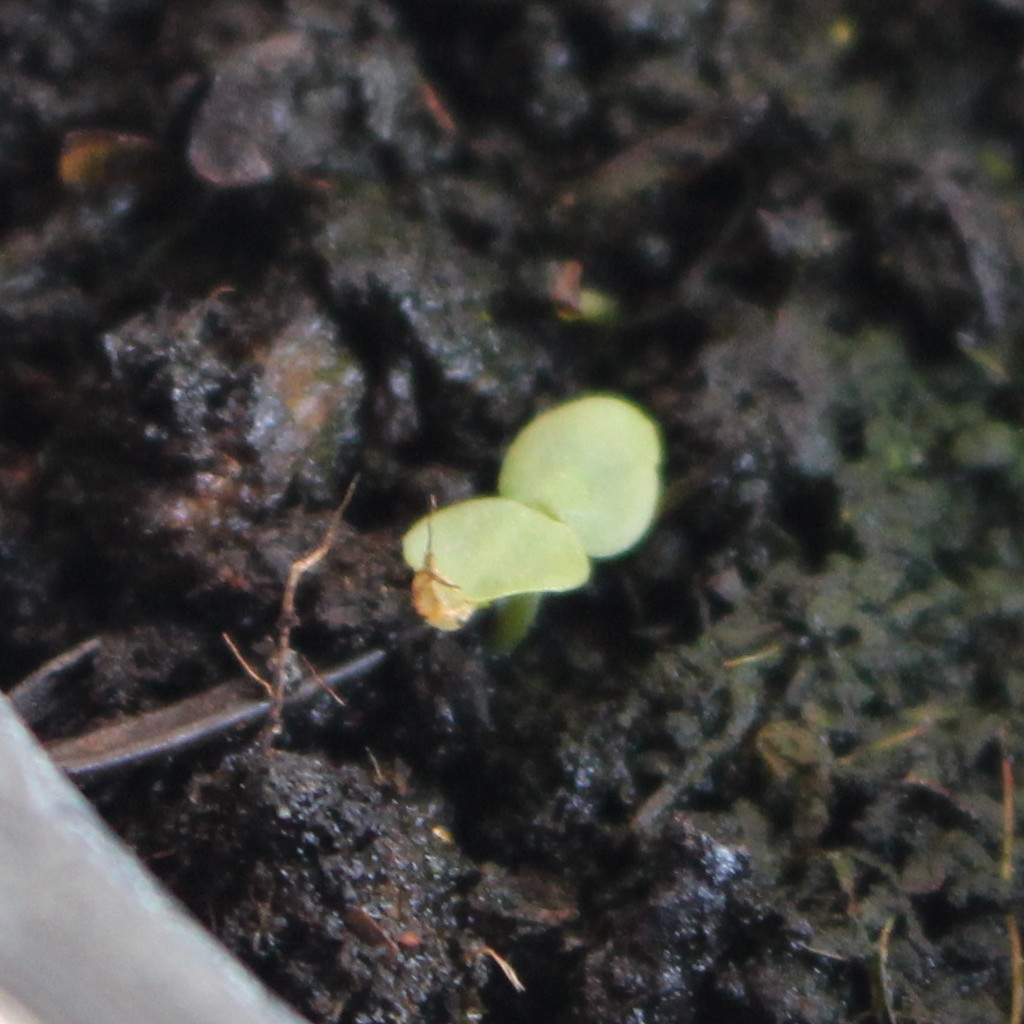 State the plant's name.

Veronica persica
